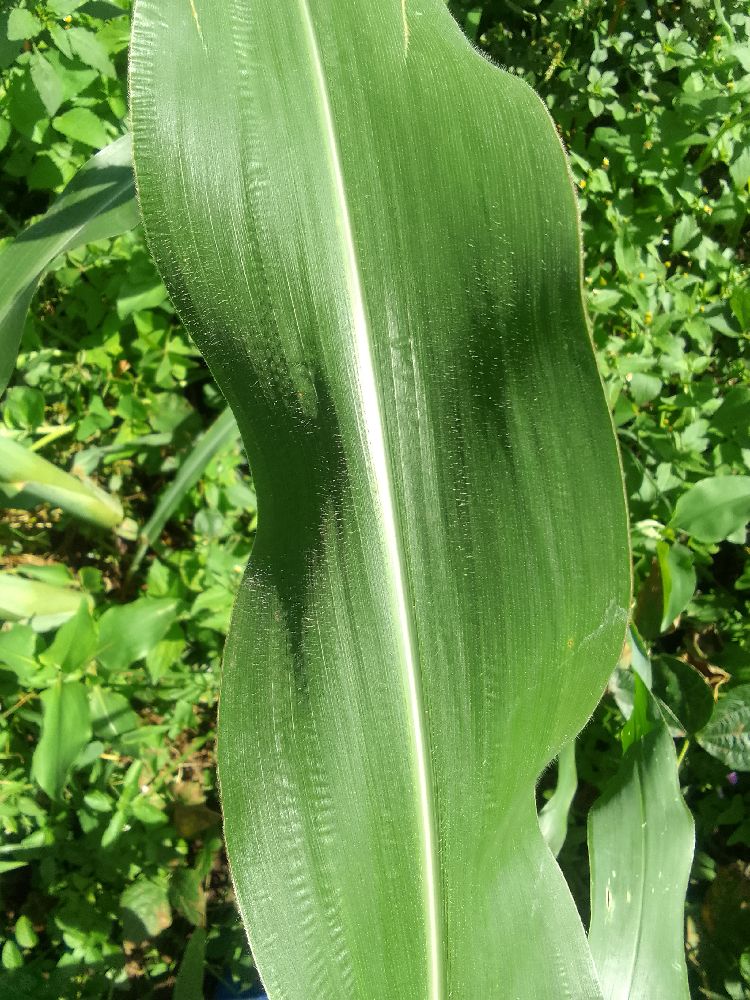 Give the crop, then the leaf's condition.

maize, healthy
